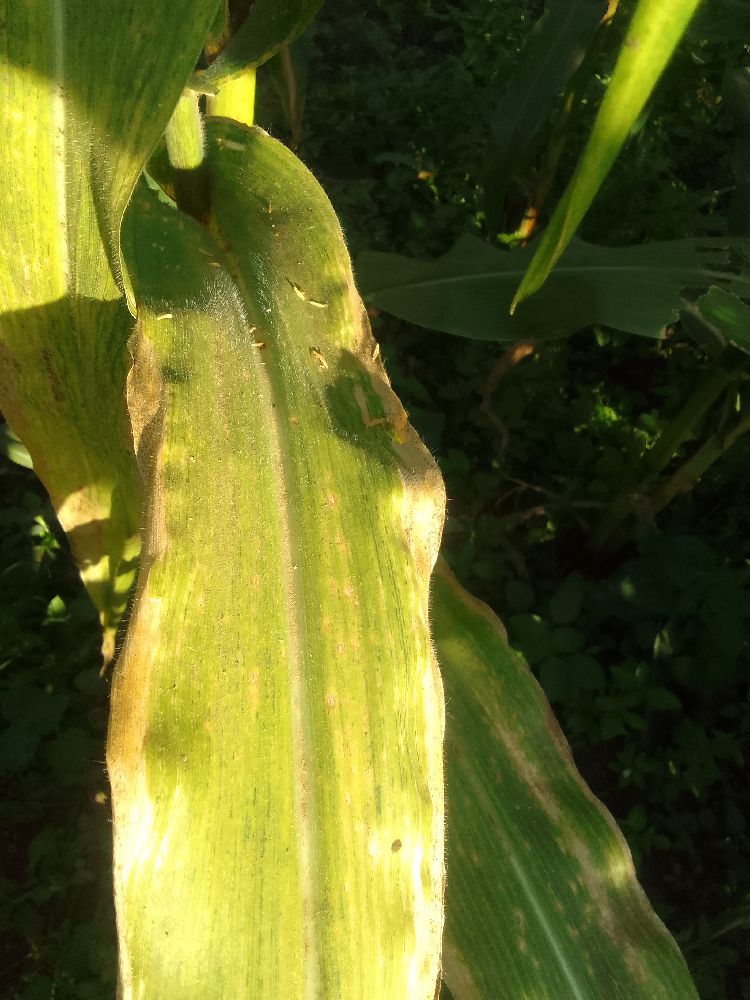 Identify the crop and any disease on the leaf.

maize, maize lethal necrosis
